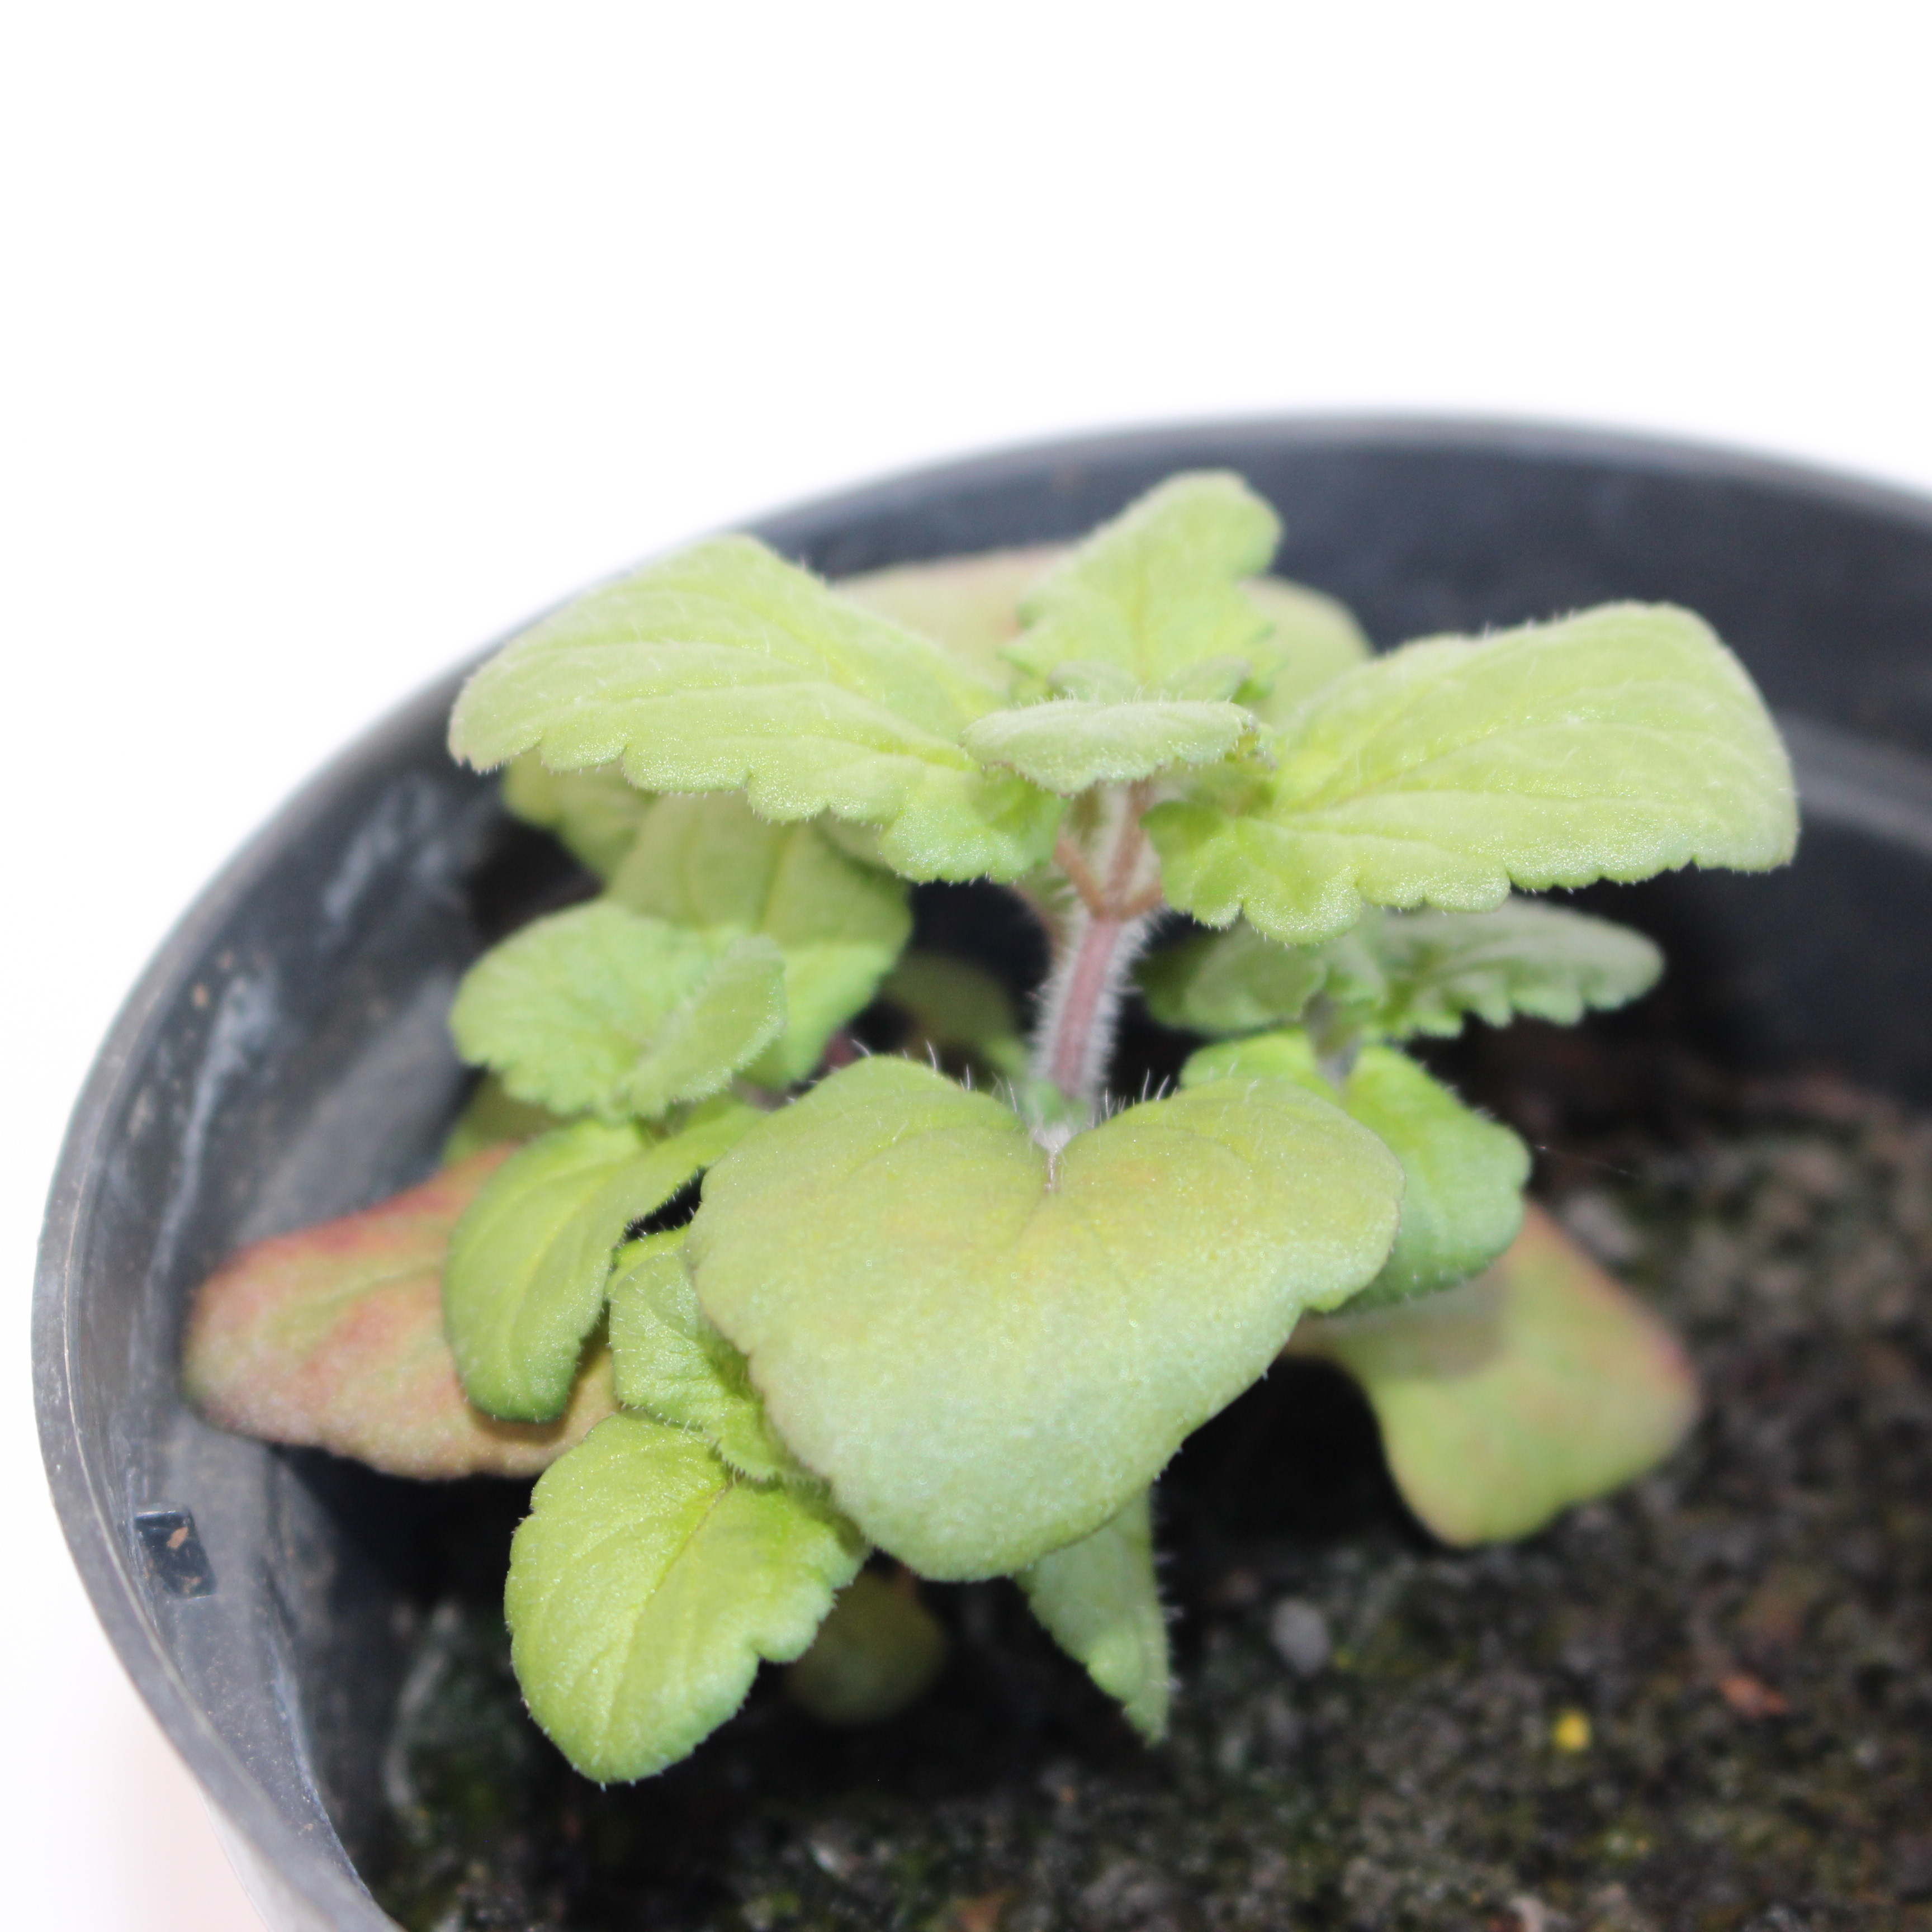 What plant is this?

Veronica persica
